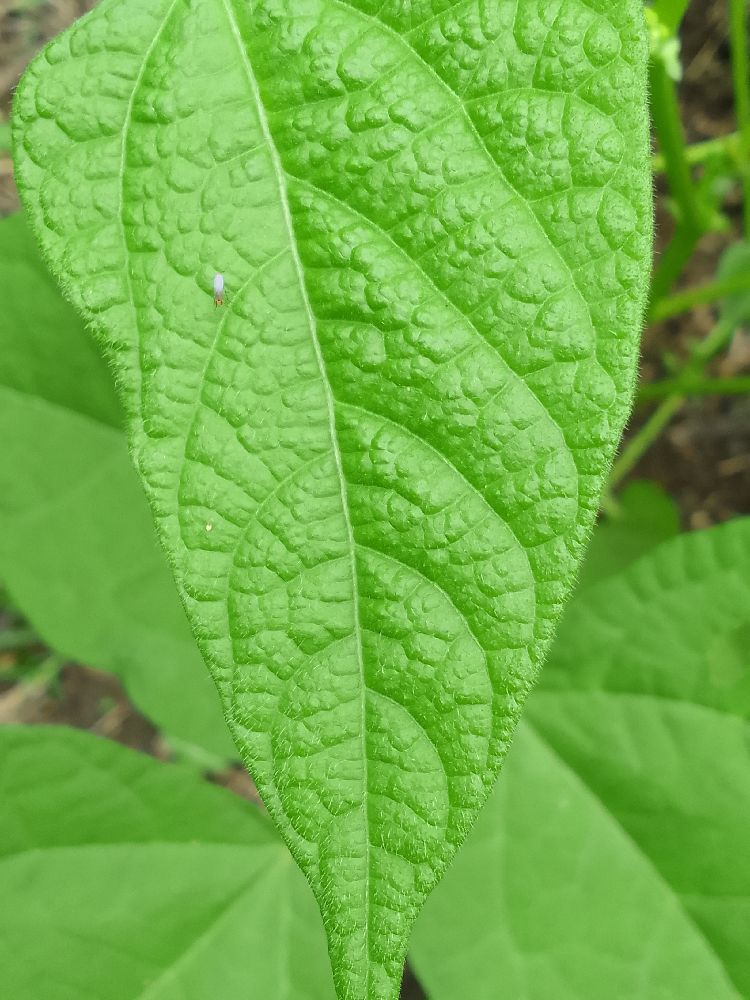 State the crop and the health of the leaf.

common bean, healthy
